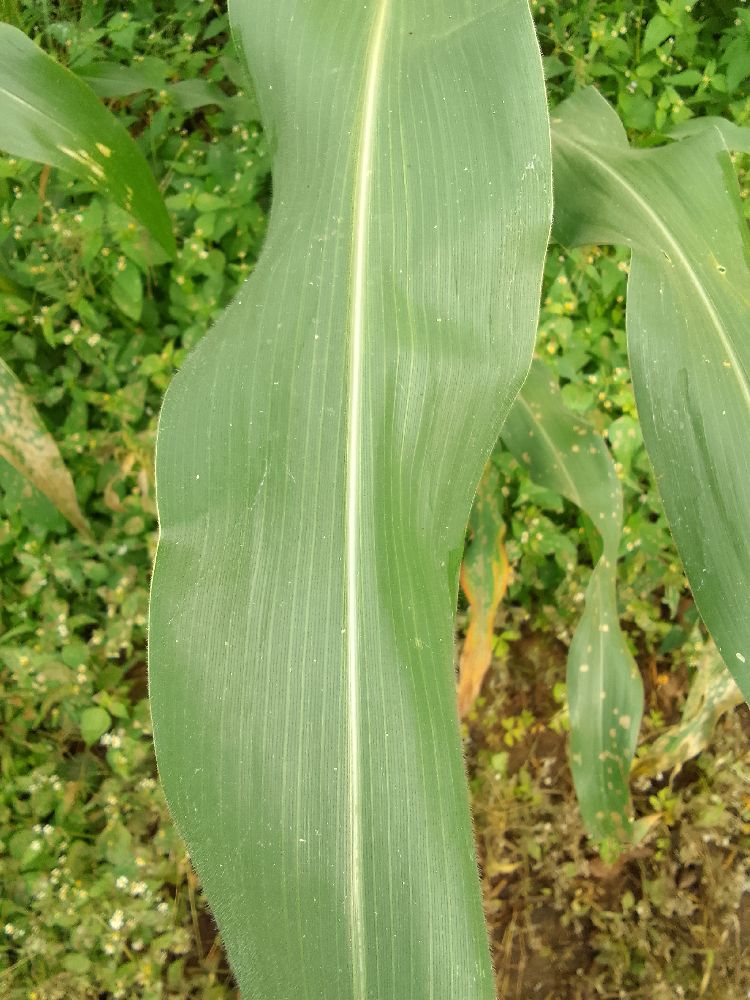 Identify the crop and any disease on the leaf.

maize, healthy
